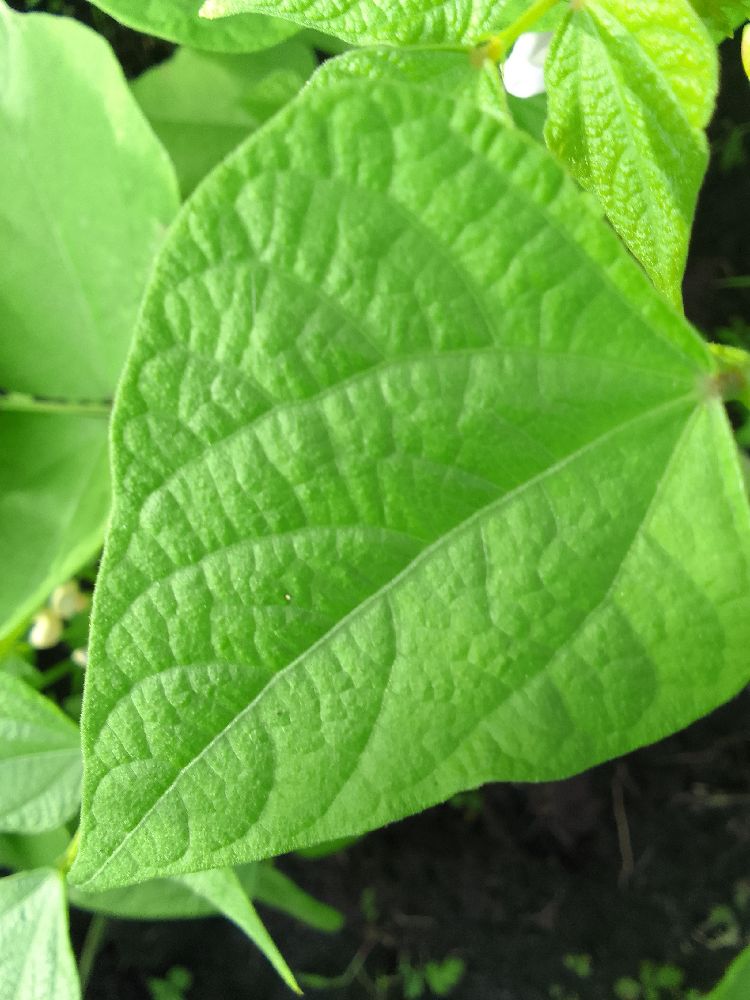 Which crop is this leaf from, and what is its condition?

common bean, healthy
